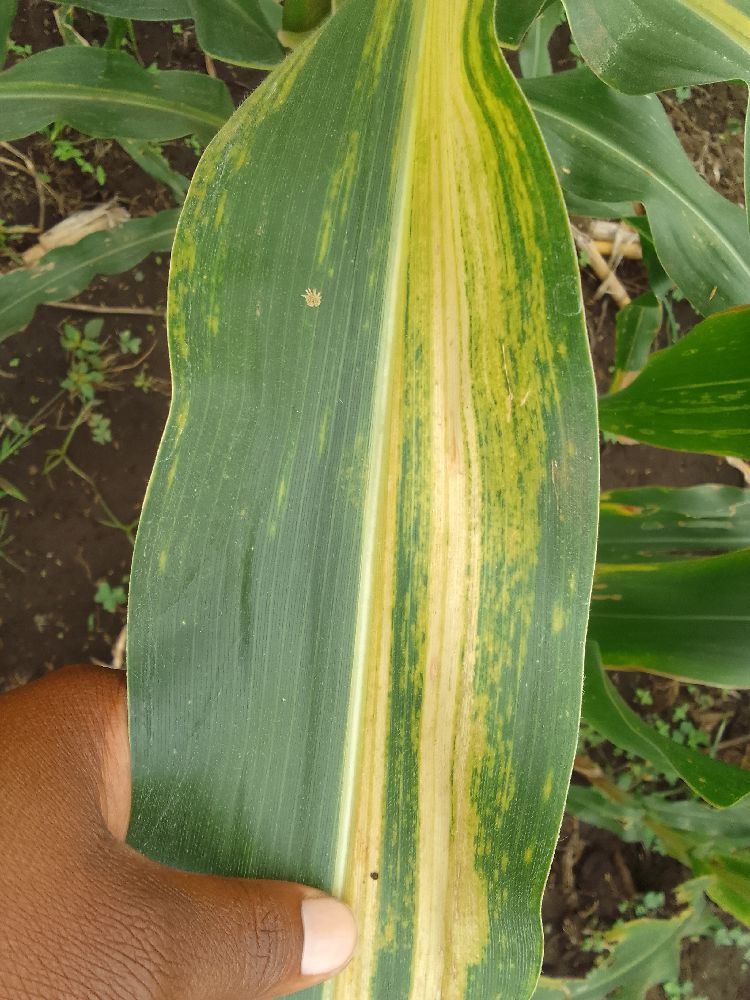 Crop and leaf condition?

maize, maize lethal necrosis
